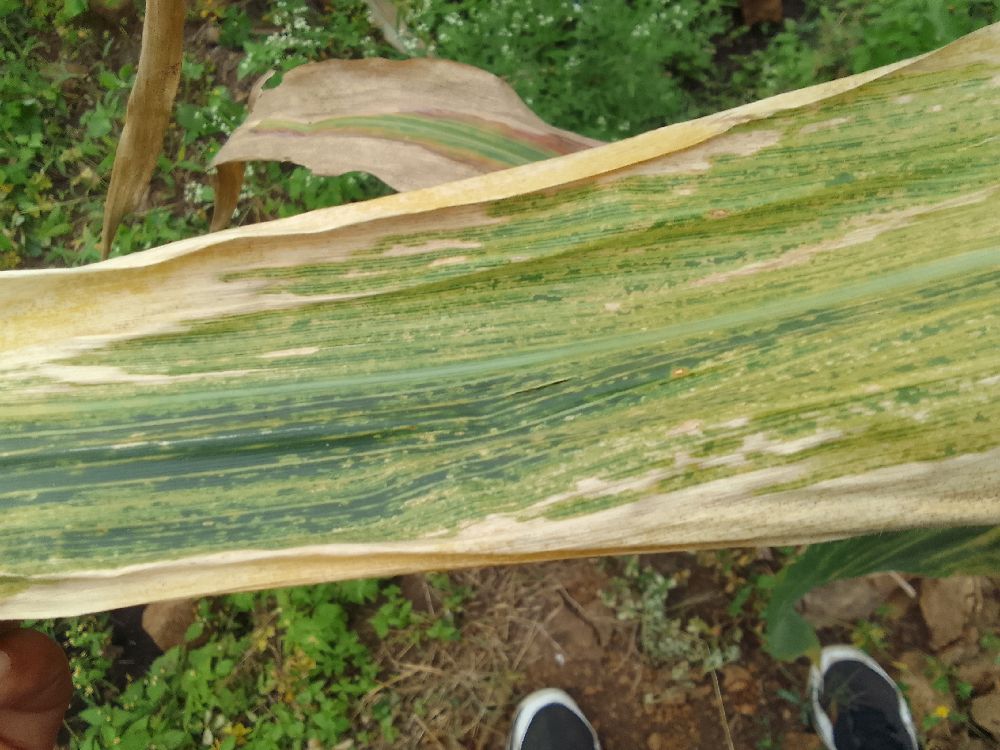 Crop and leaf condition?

maize, maize lethal necrosis
